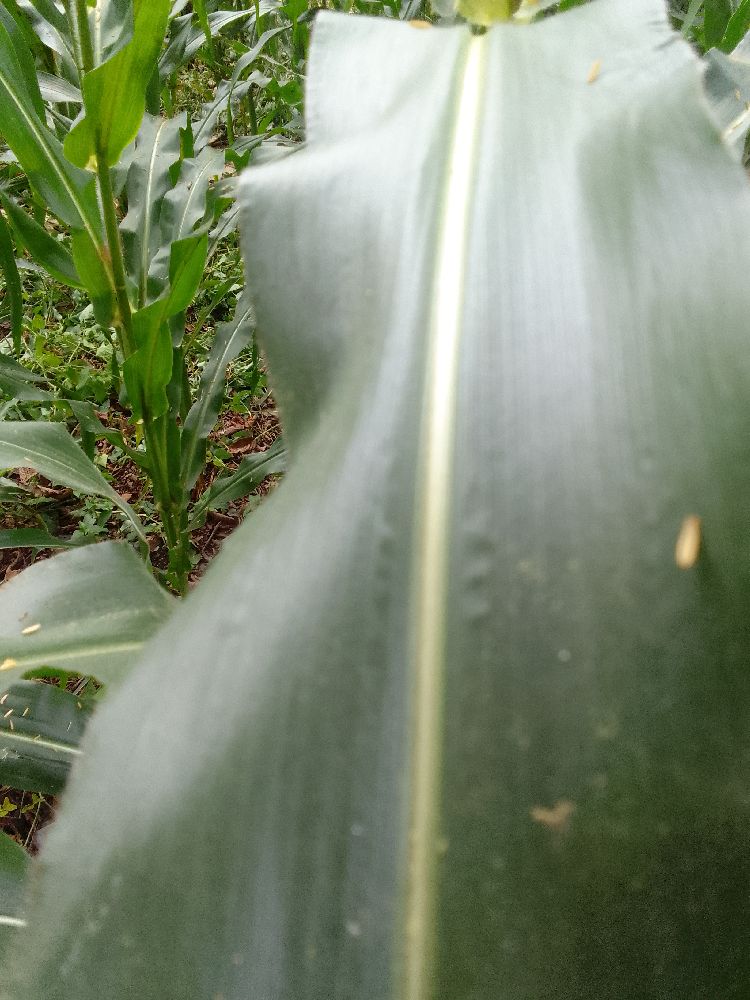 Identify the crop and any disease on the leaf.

maize, healthy
